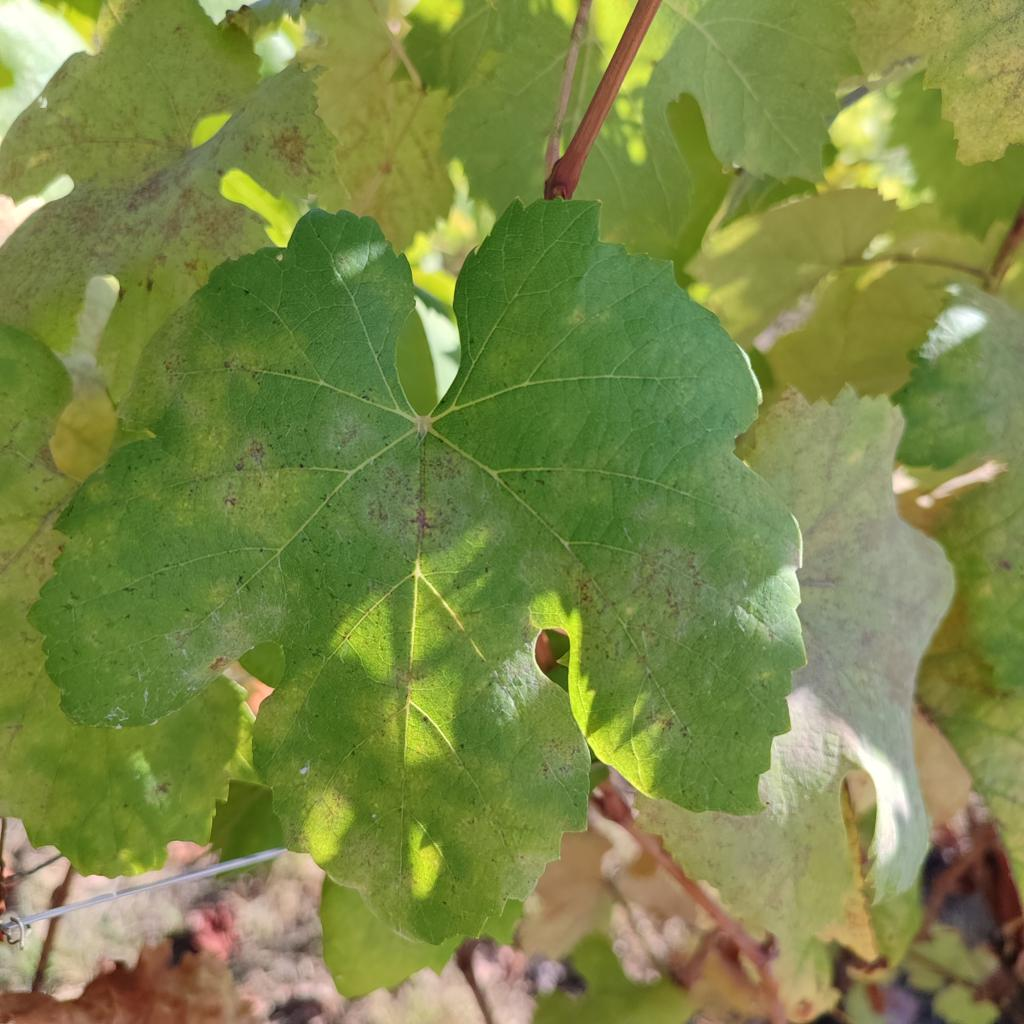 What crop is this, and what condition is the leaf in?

grapevine, powdery mildew
